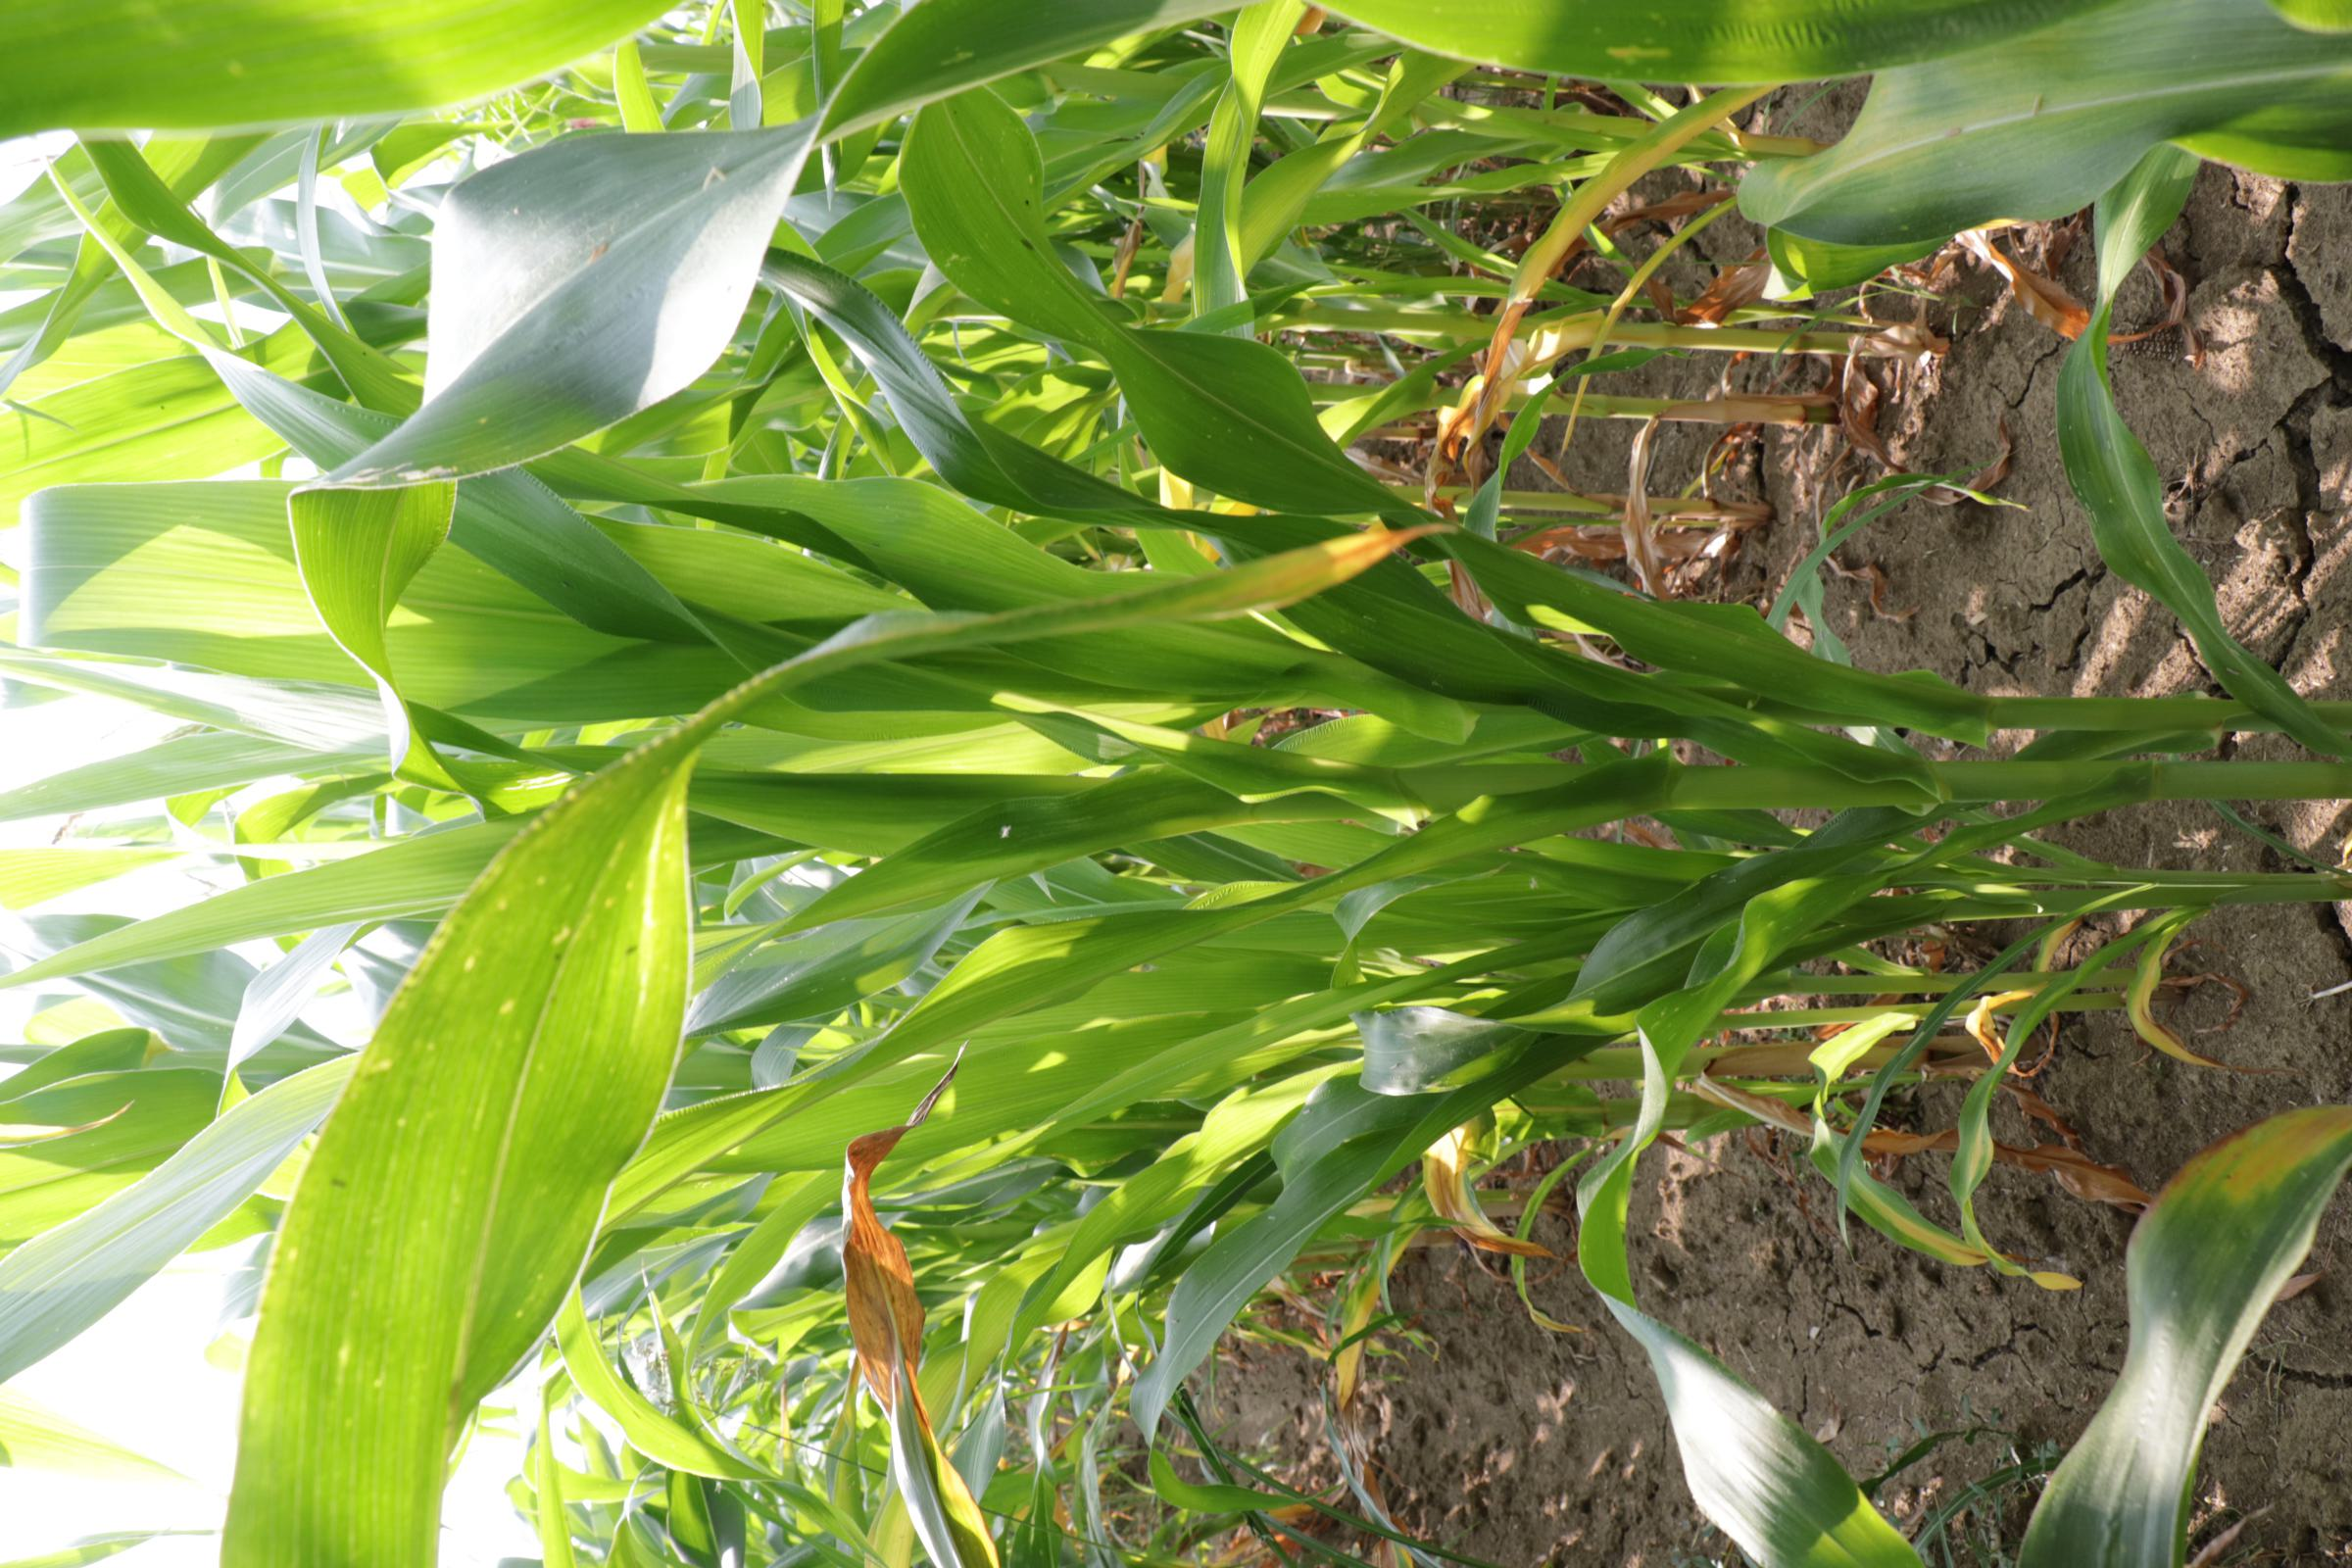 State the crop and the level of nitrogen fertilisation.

maize, full nitrogen fertilisation
